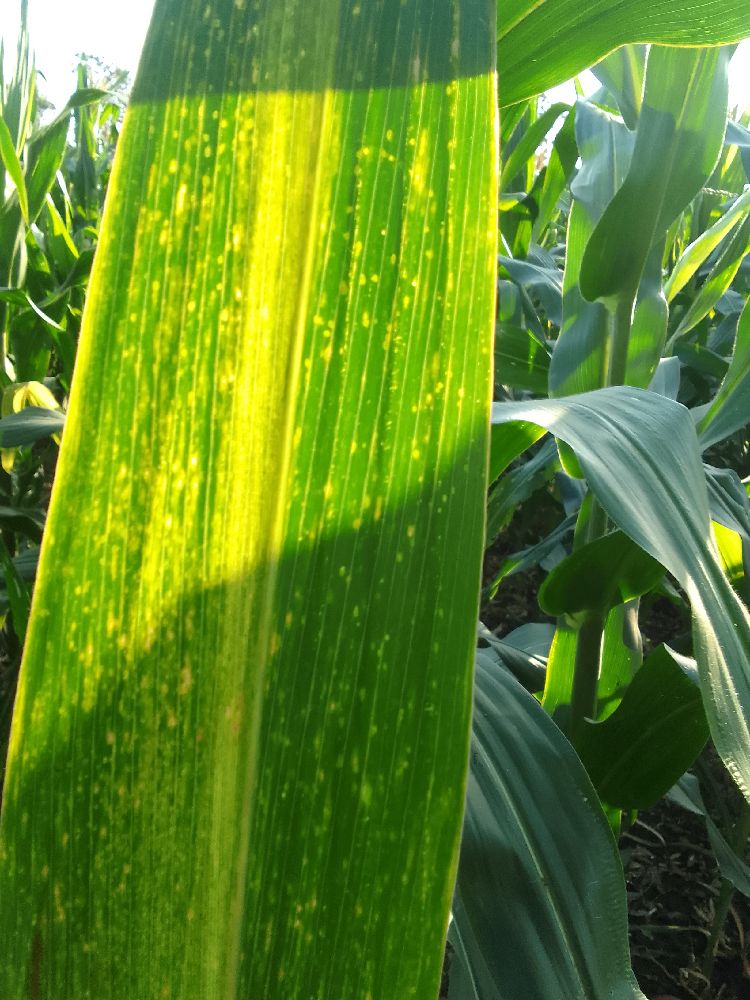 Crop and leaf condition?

maize, maize lethal necrosis
